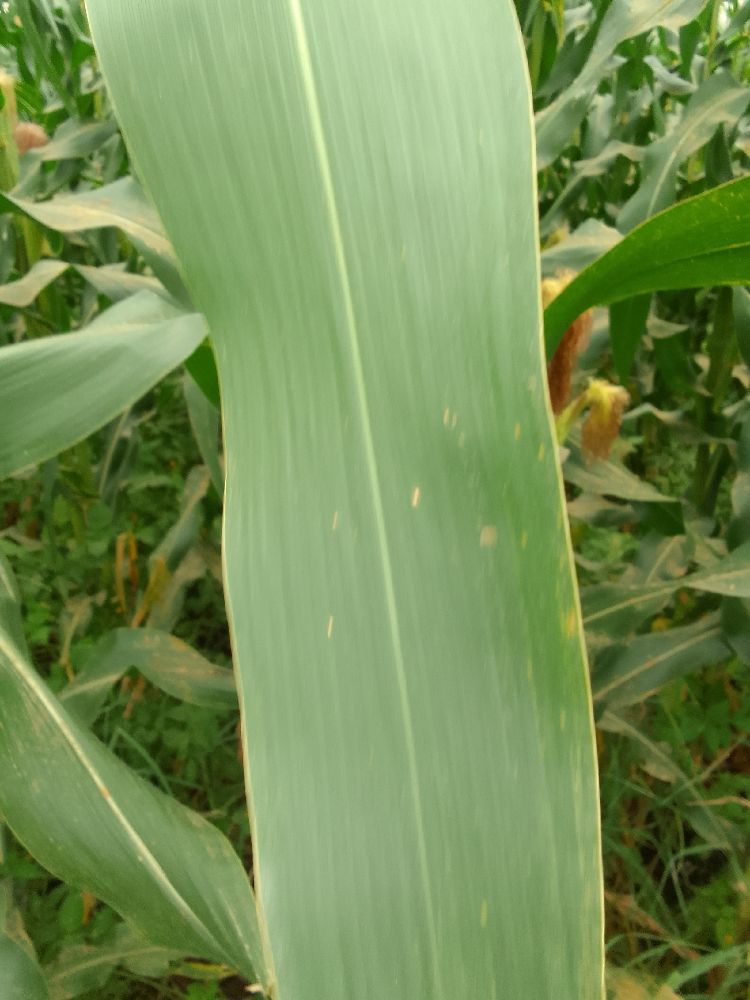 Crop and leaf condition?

maize, healthy
